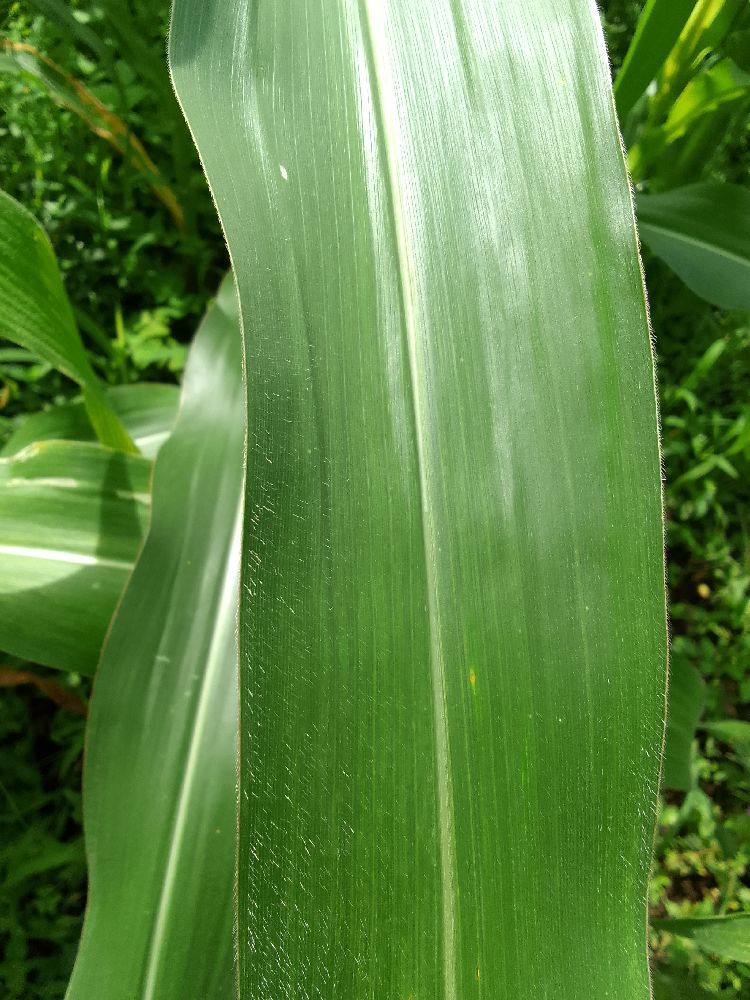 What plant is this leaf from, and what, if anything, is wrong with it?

maize, healthy
